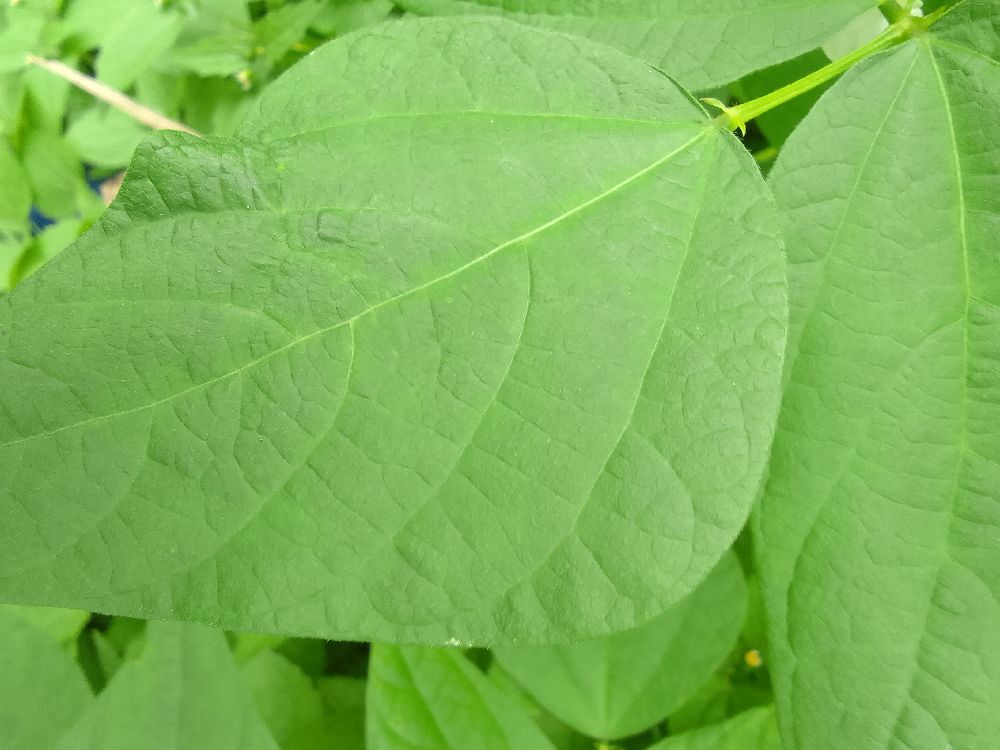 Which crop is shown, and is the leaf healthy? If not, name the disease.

common bean, healthy
